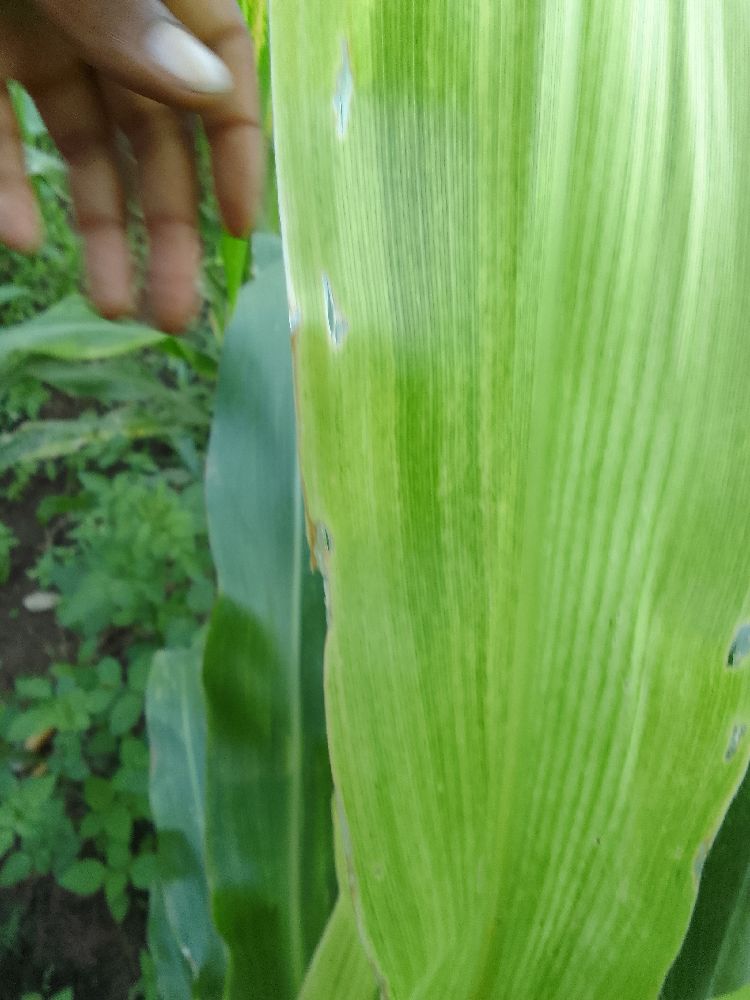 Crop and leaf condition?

maize, maize lethal necrosis
